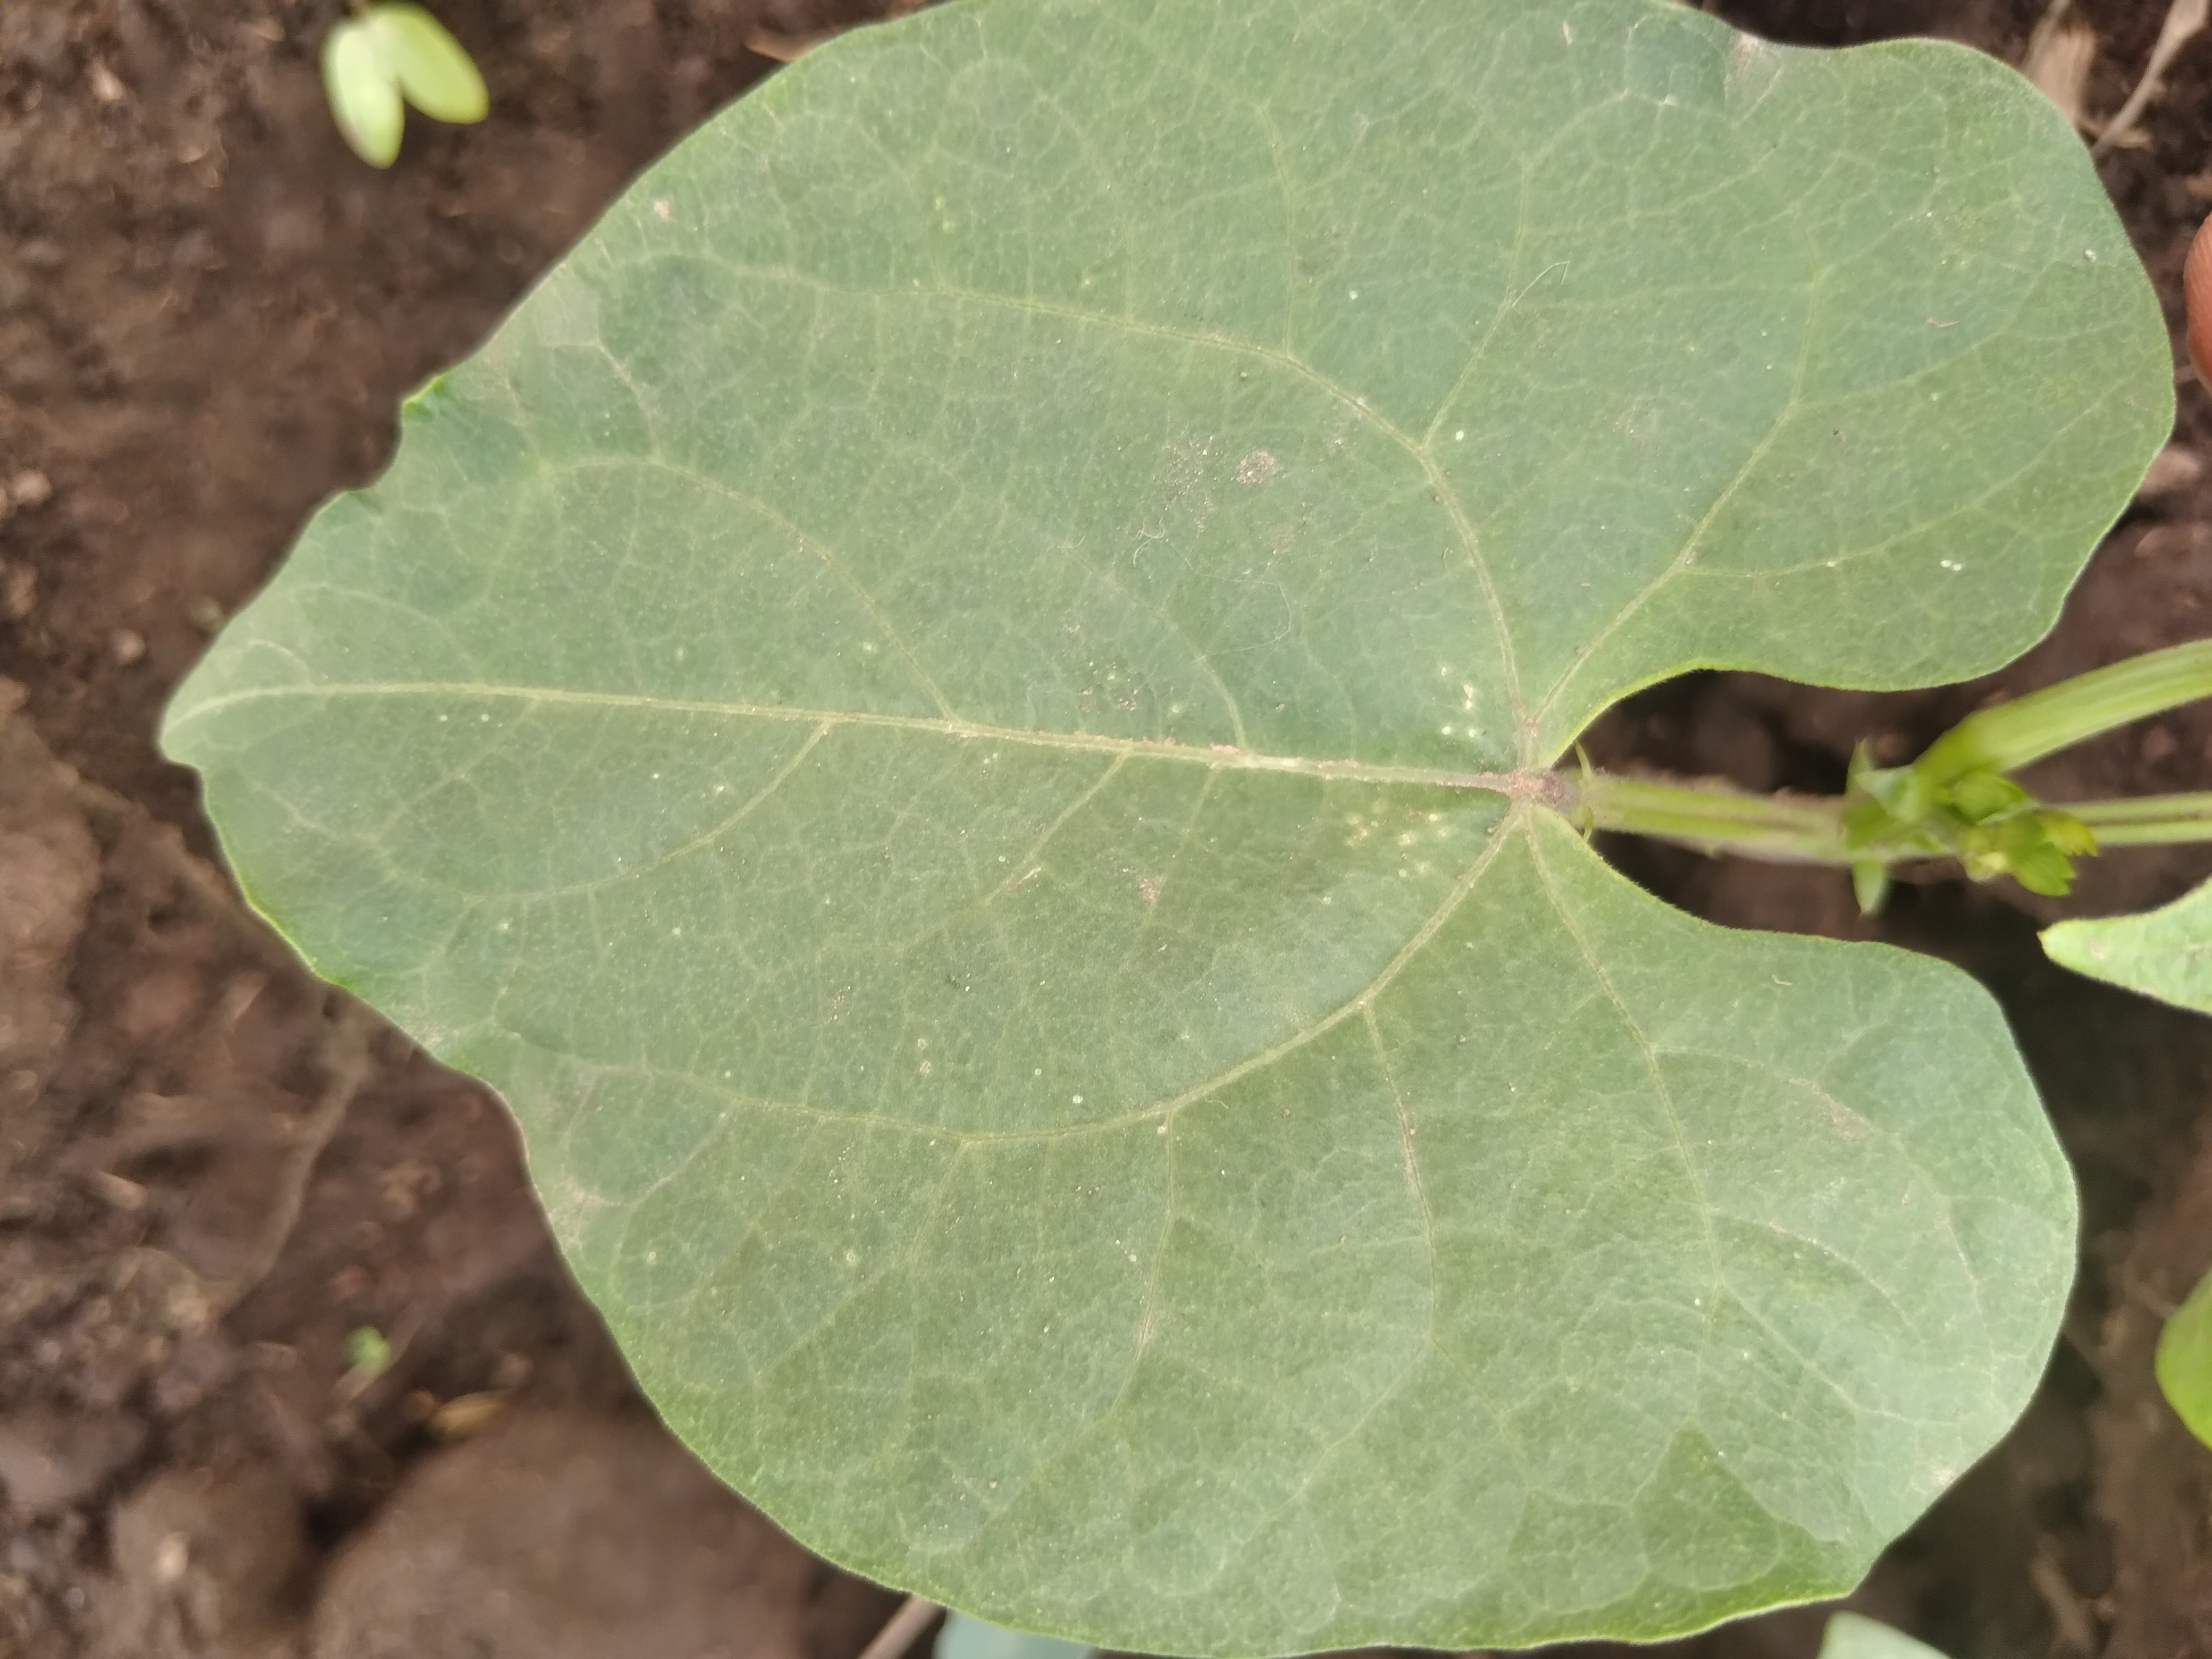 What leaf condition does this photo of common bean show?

healthy
